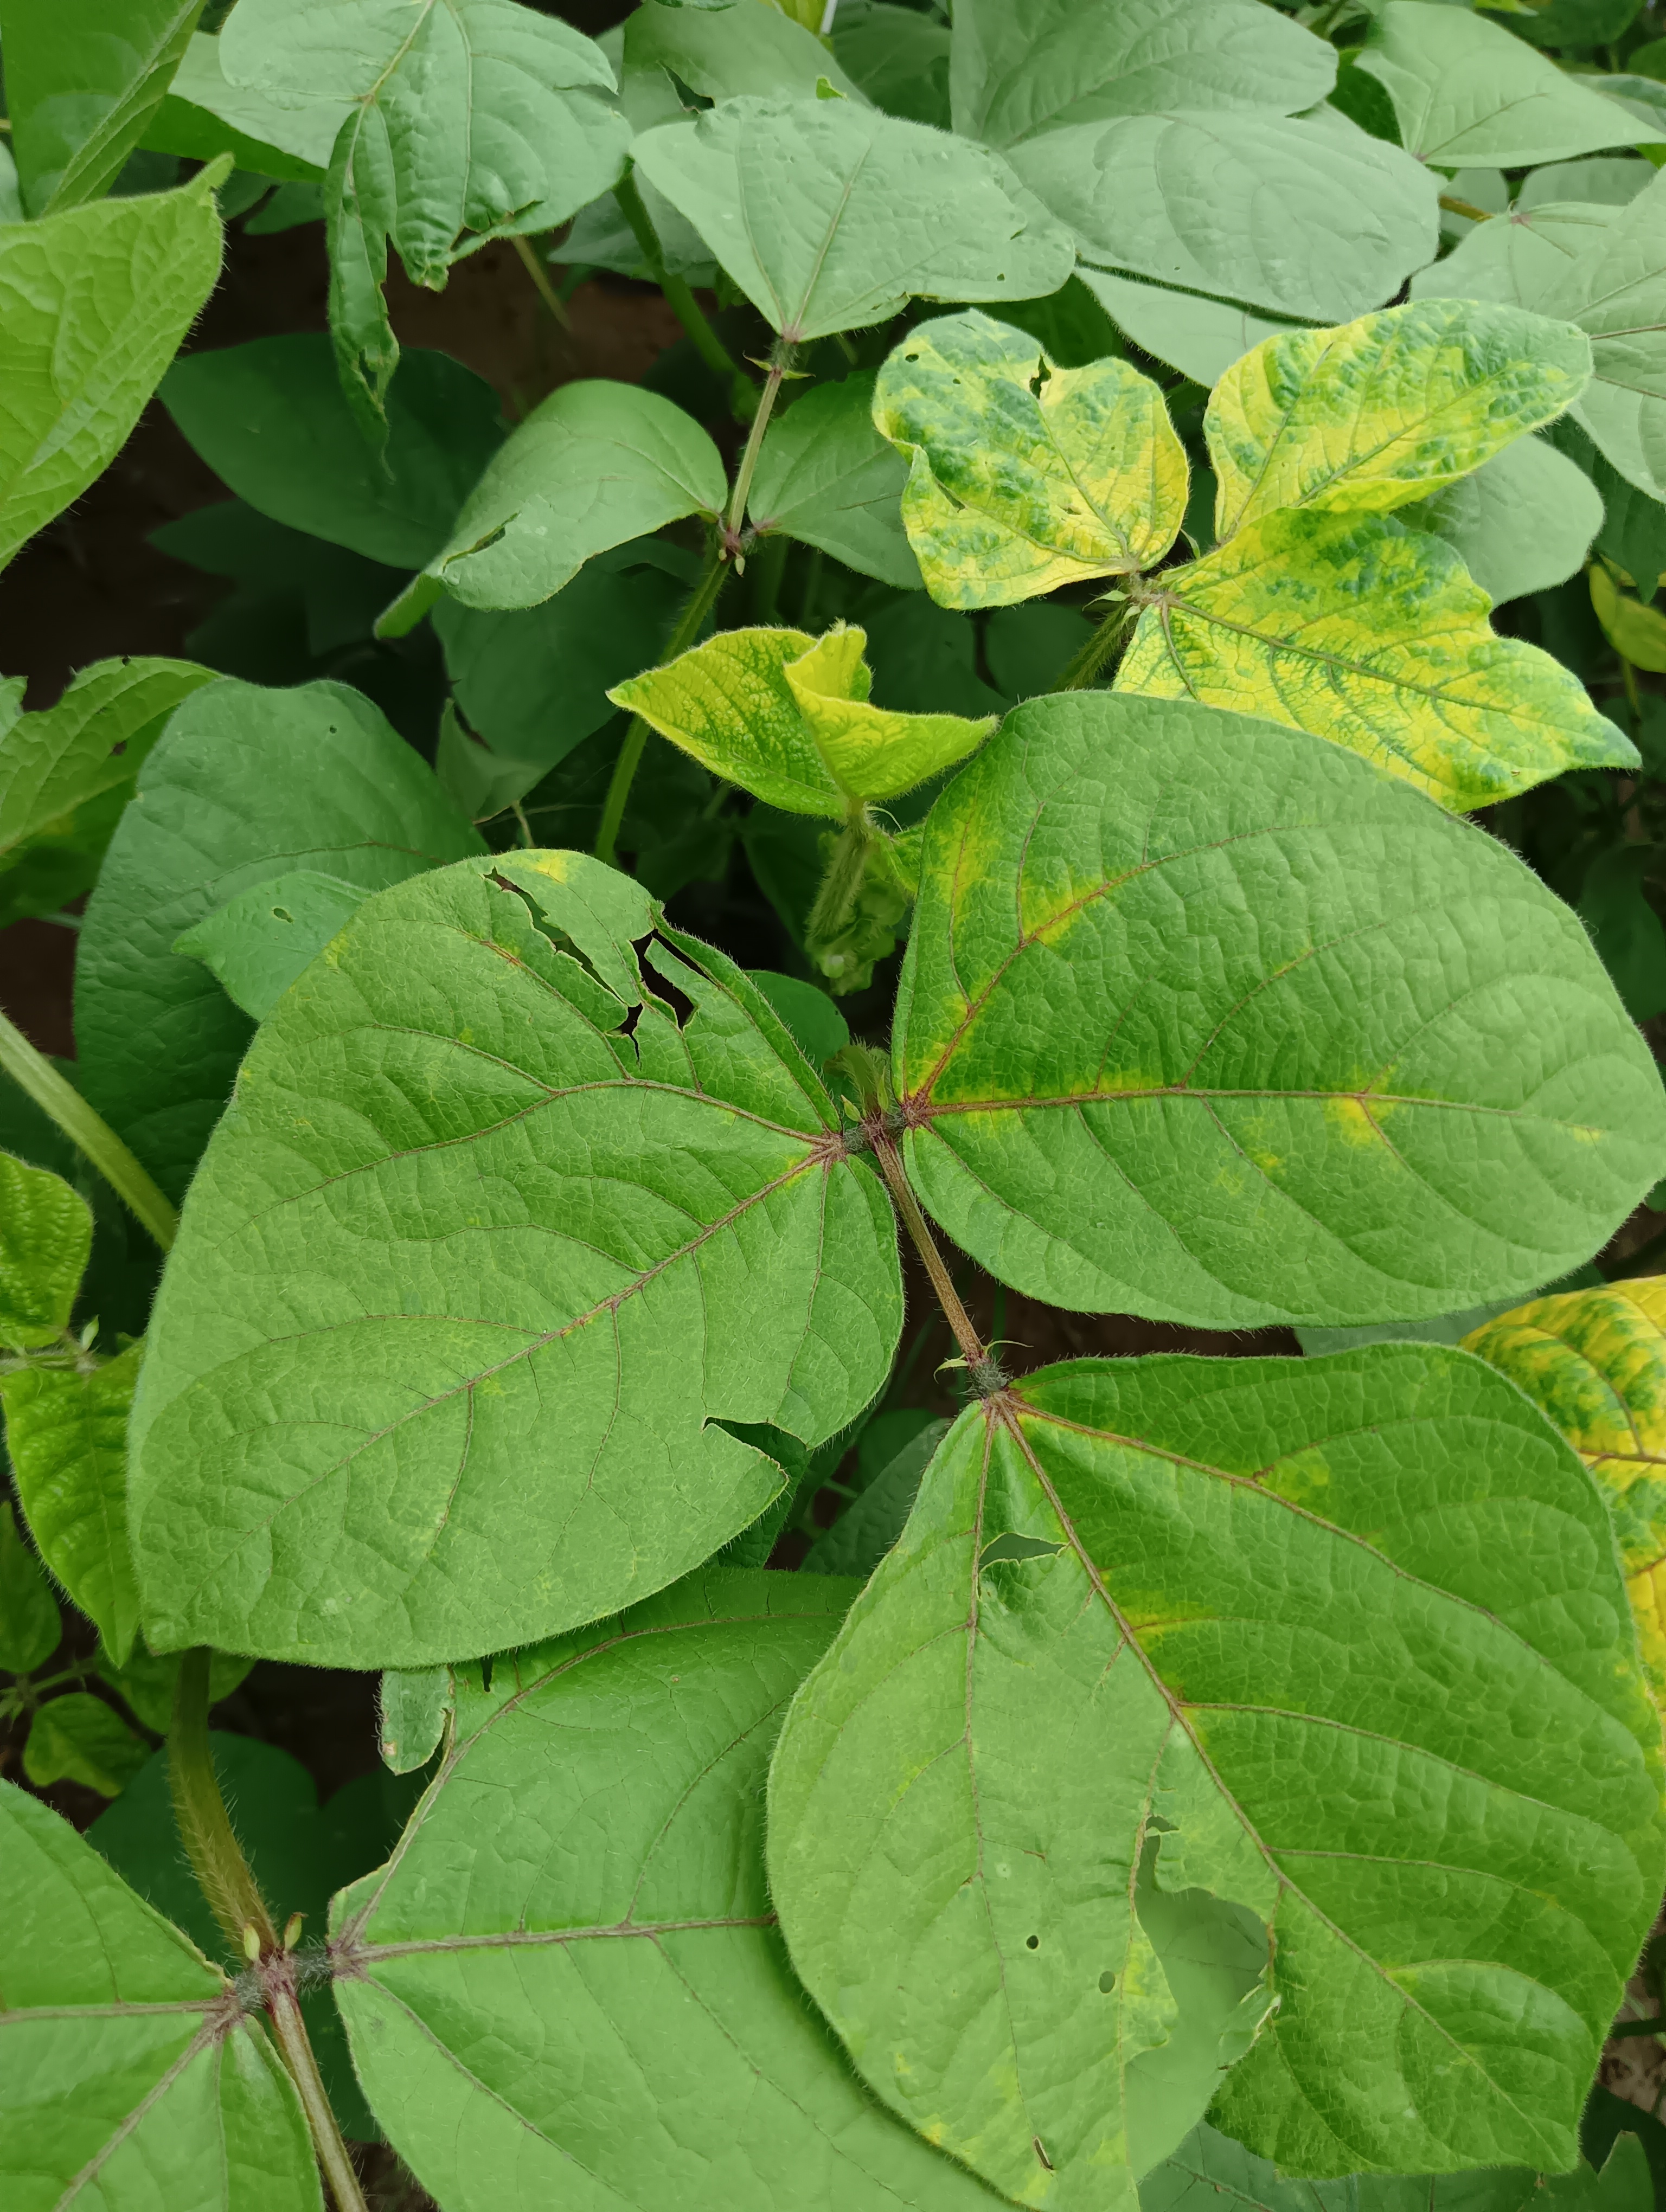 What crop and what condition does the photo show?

mungbean, yellow mosaic
